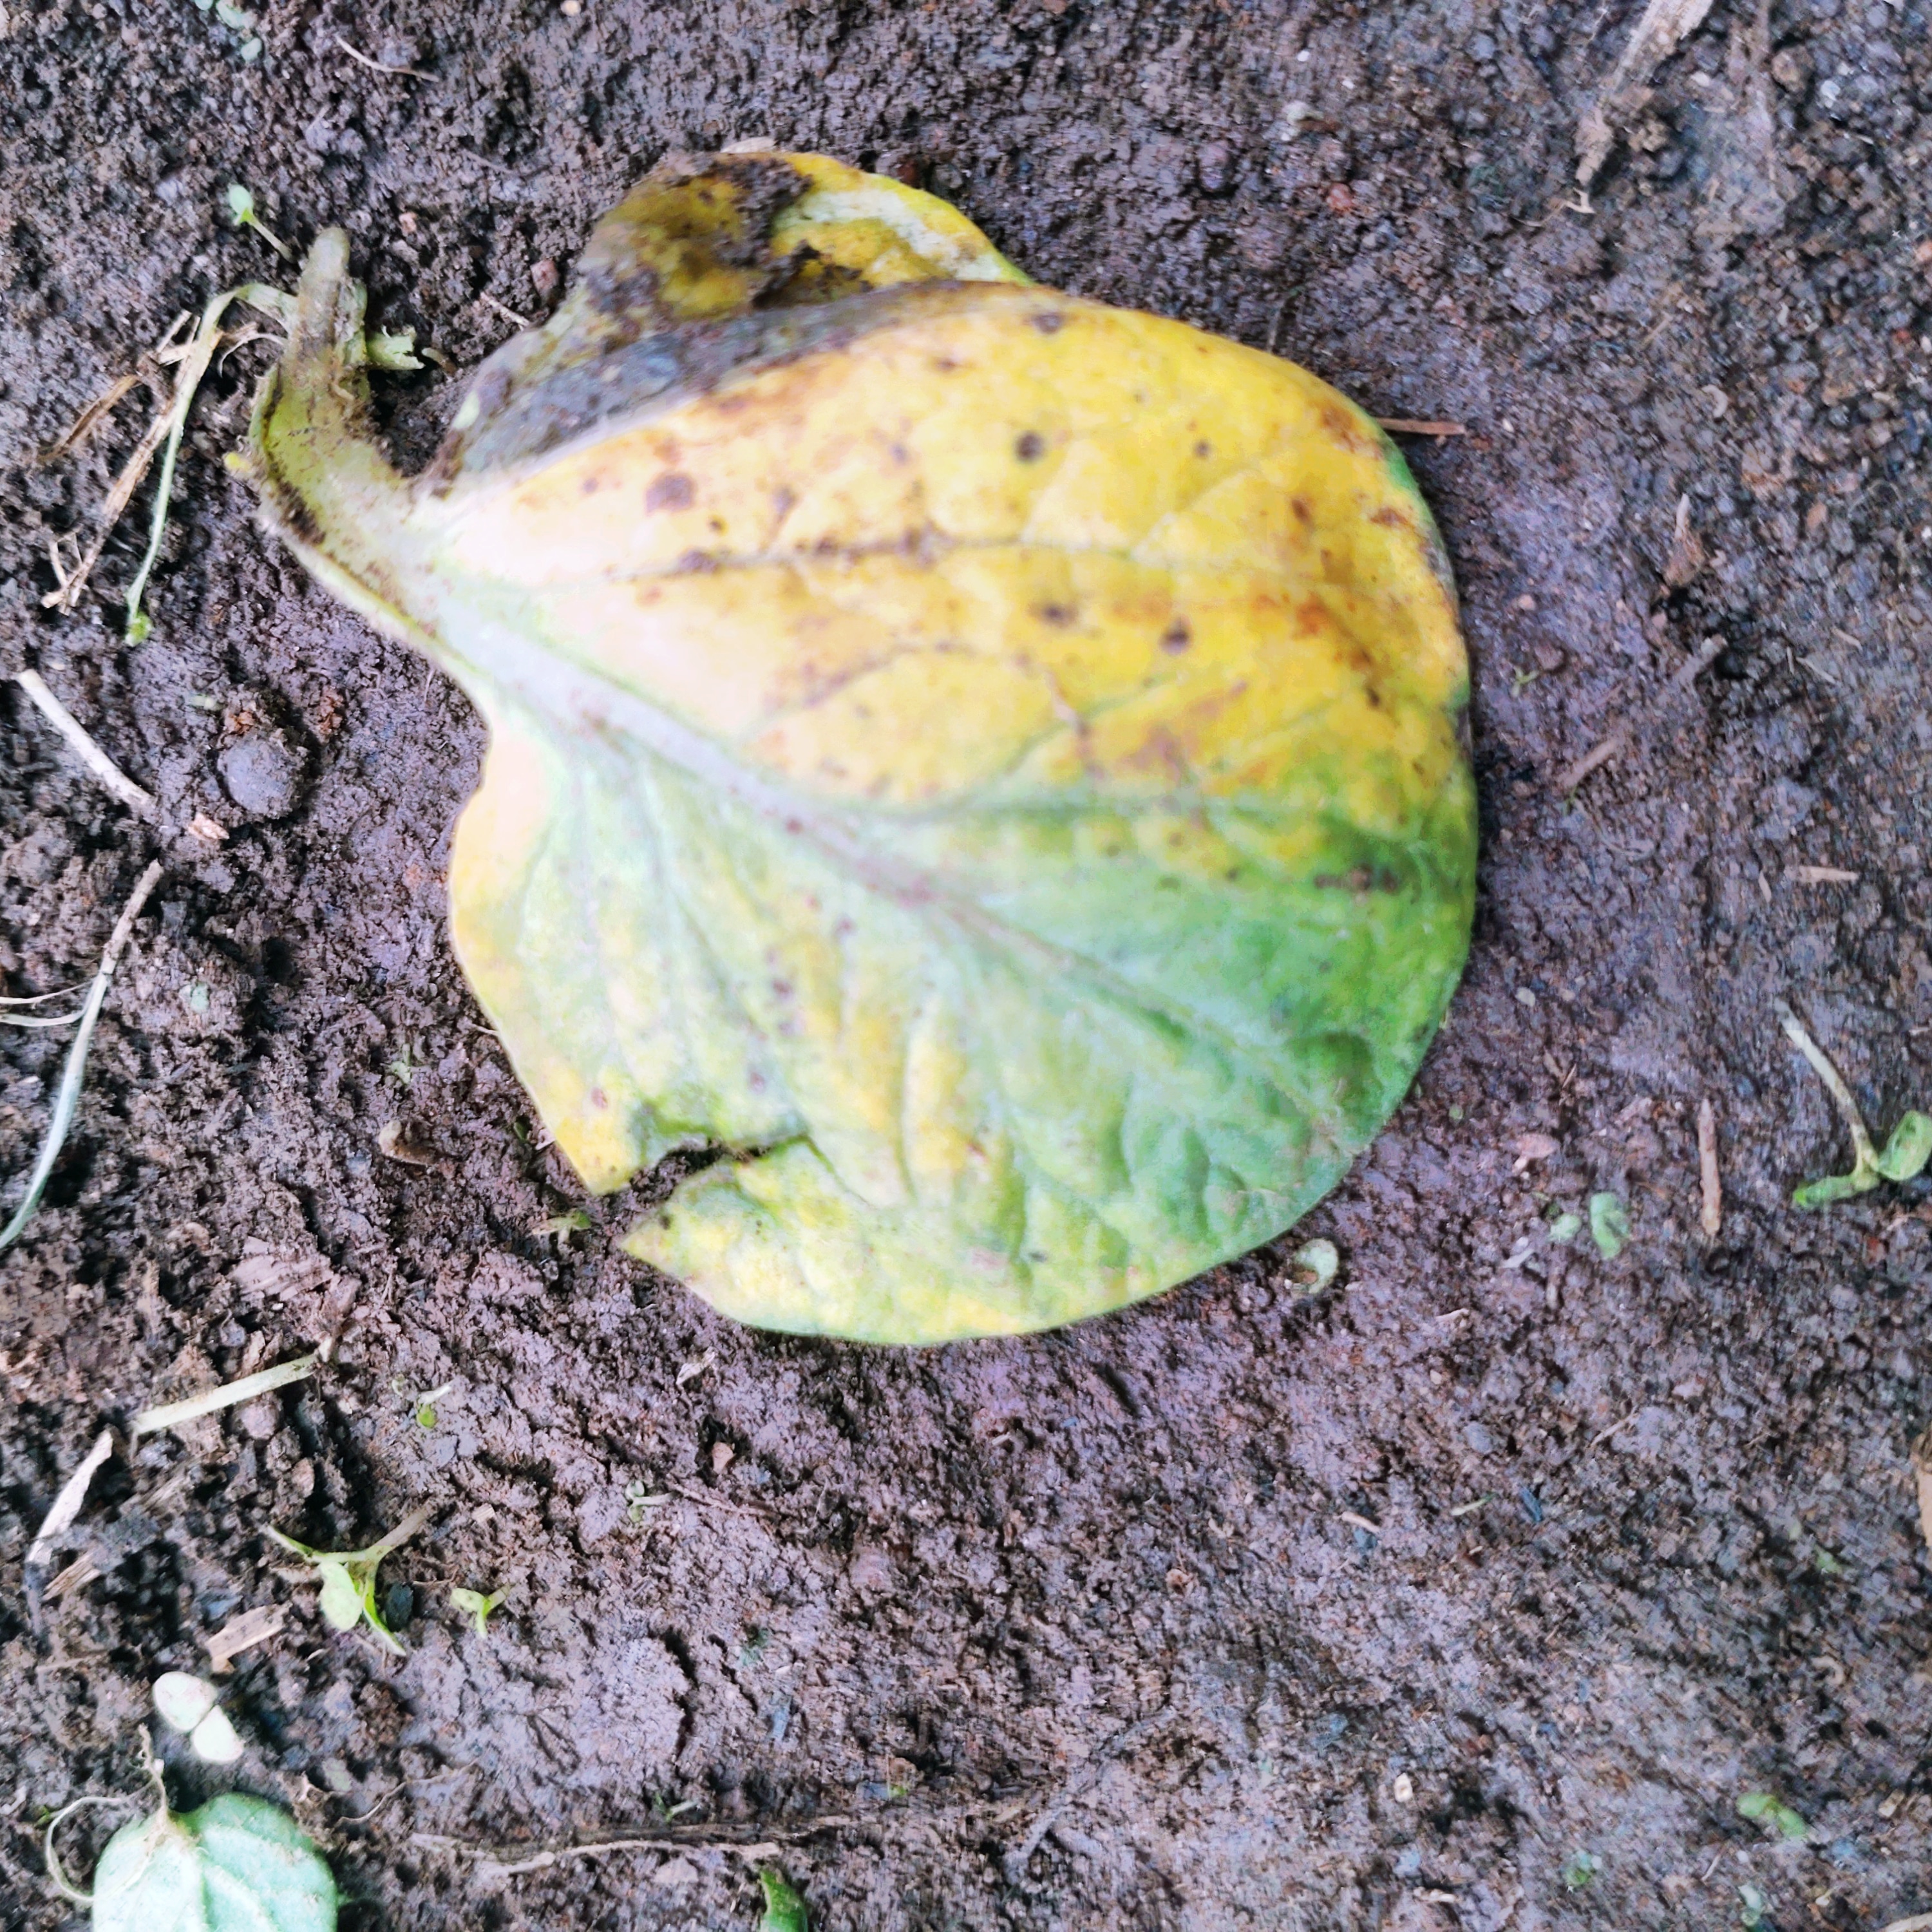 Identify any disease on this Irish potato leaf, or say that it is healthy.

late blight
